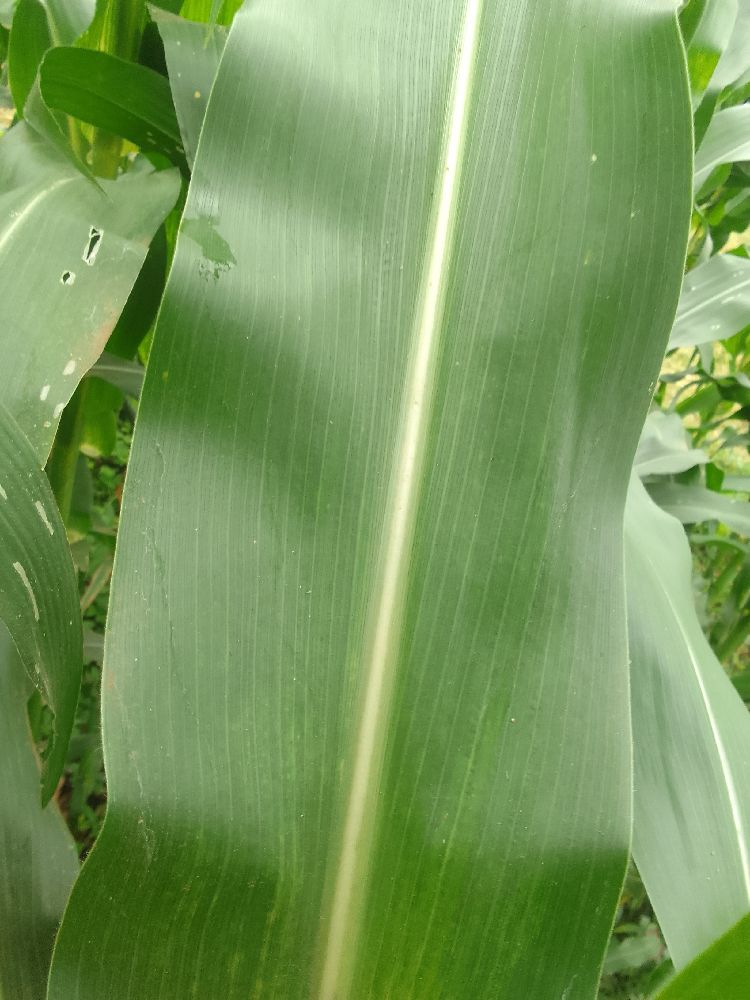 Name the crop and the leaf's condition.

maize, healthy
